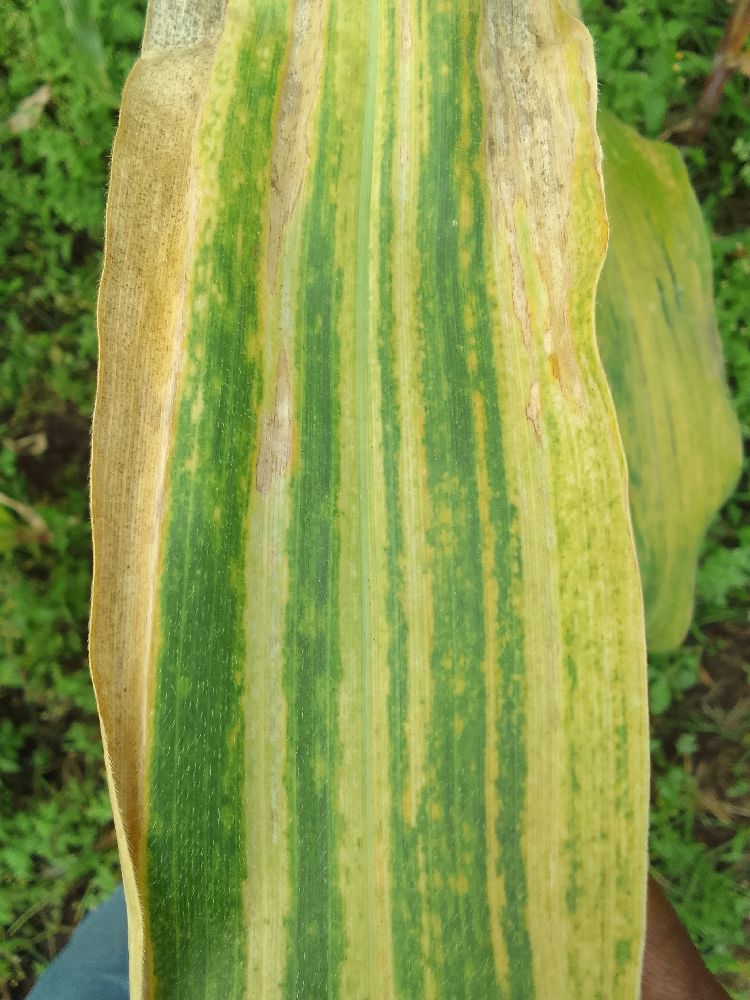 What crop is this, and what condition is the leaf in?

maize, maize lethal necrosis
